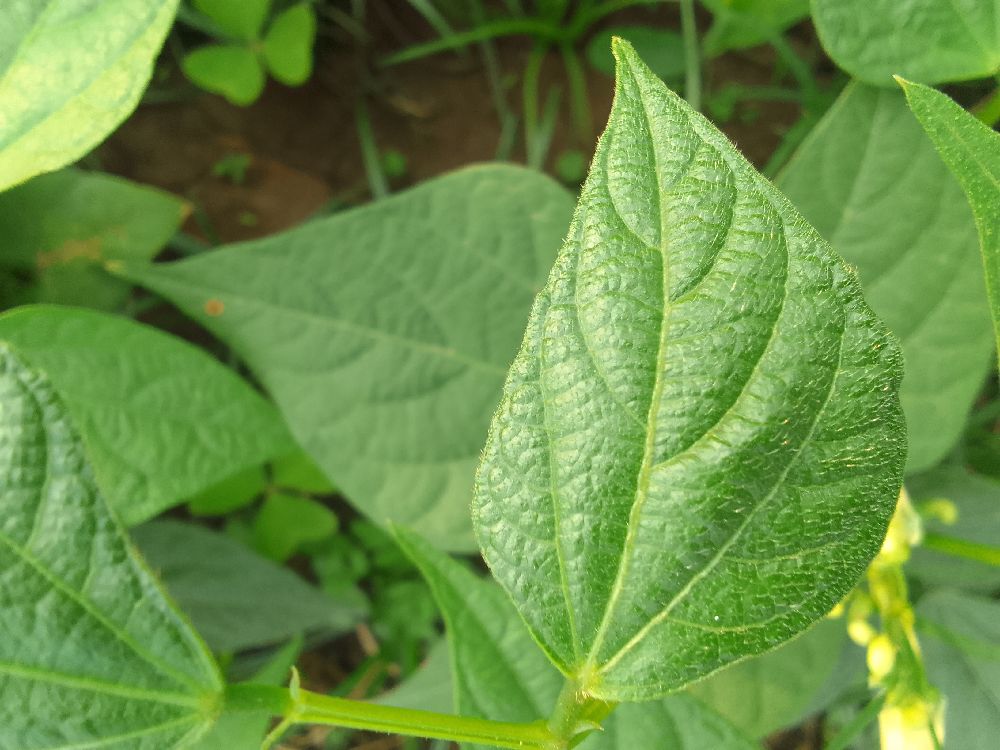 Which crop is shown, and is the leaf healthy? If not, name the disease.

common bean, healthy
